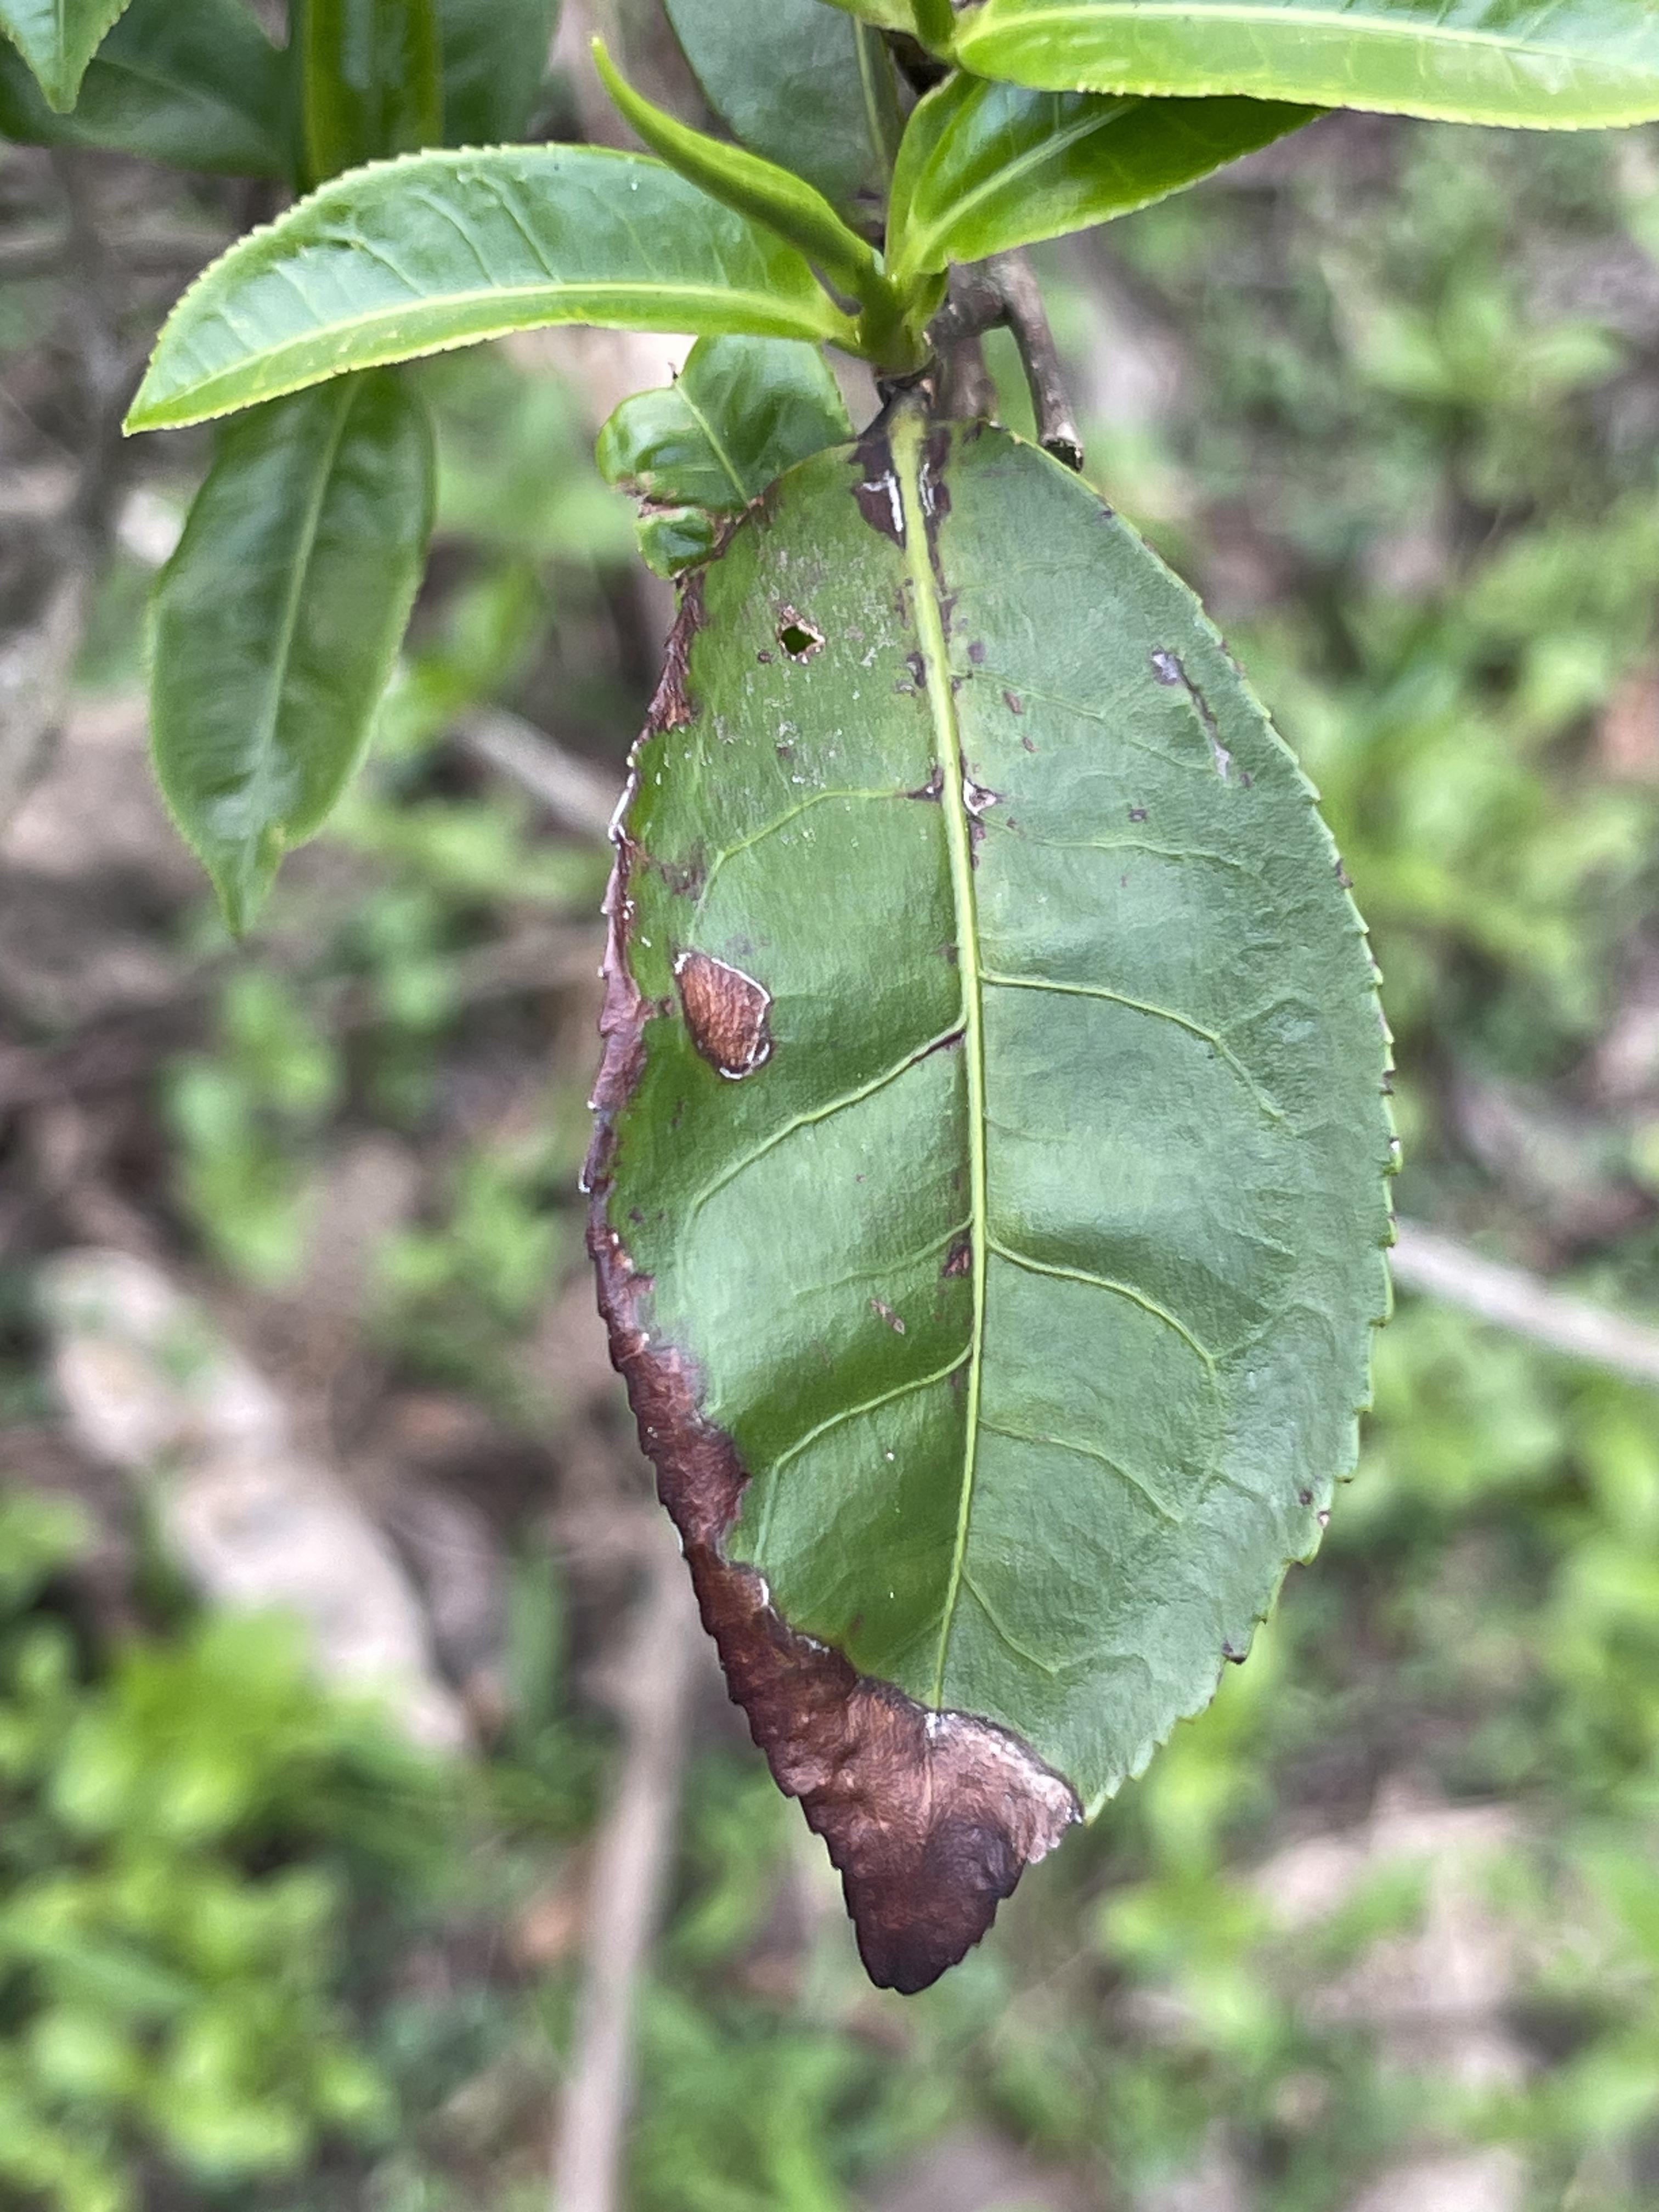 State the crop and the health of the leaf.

tea, blight
